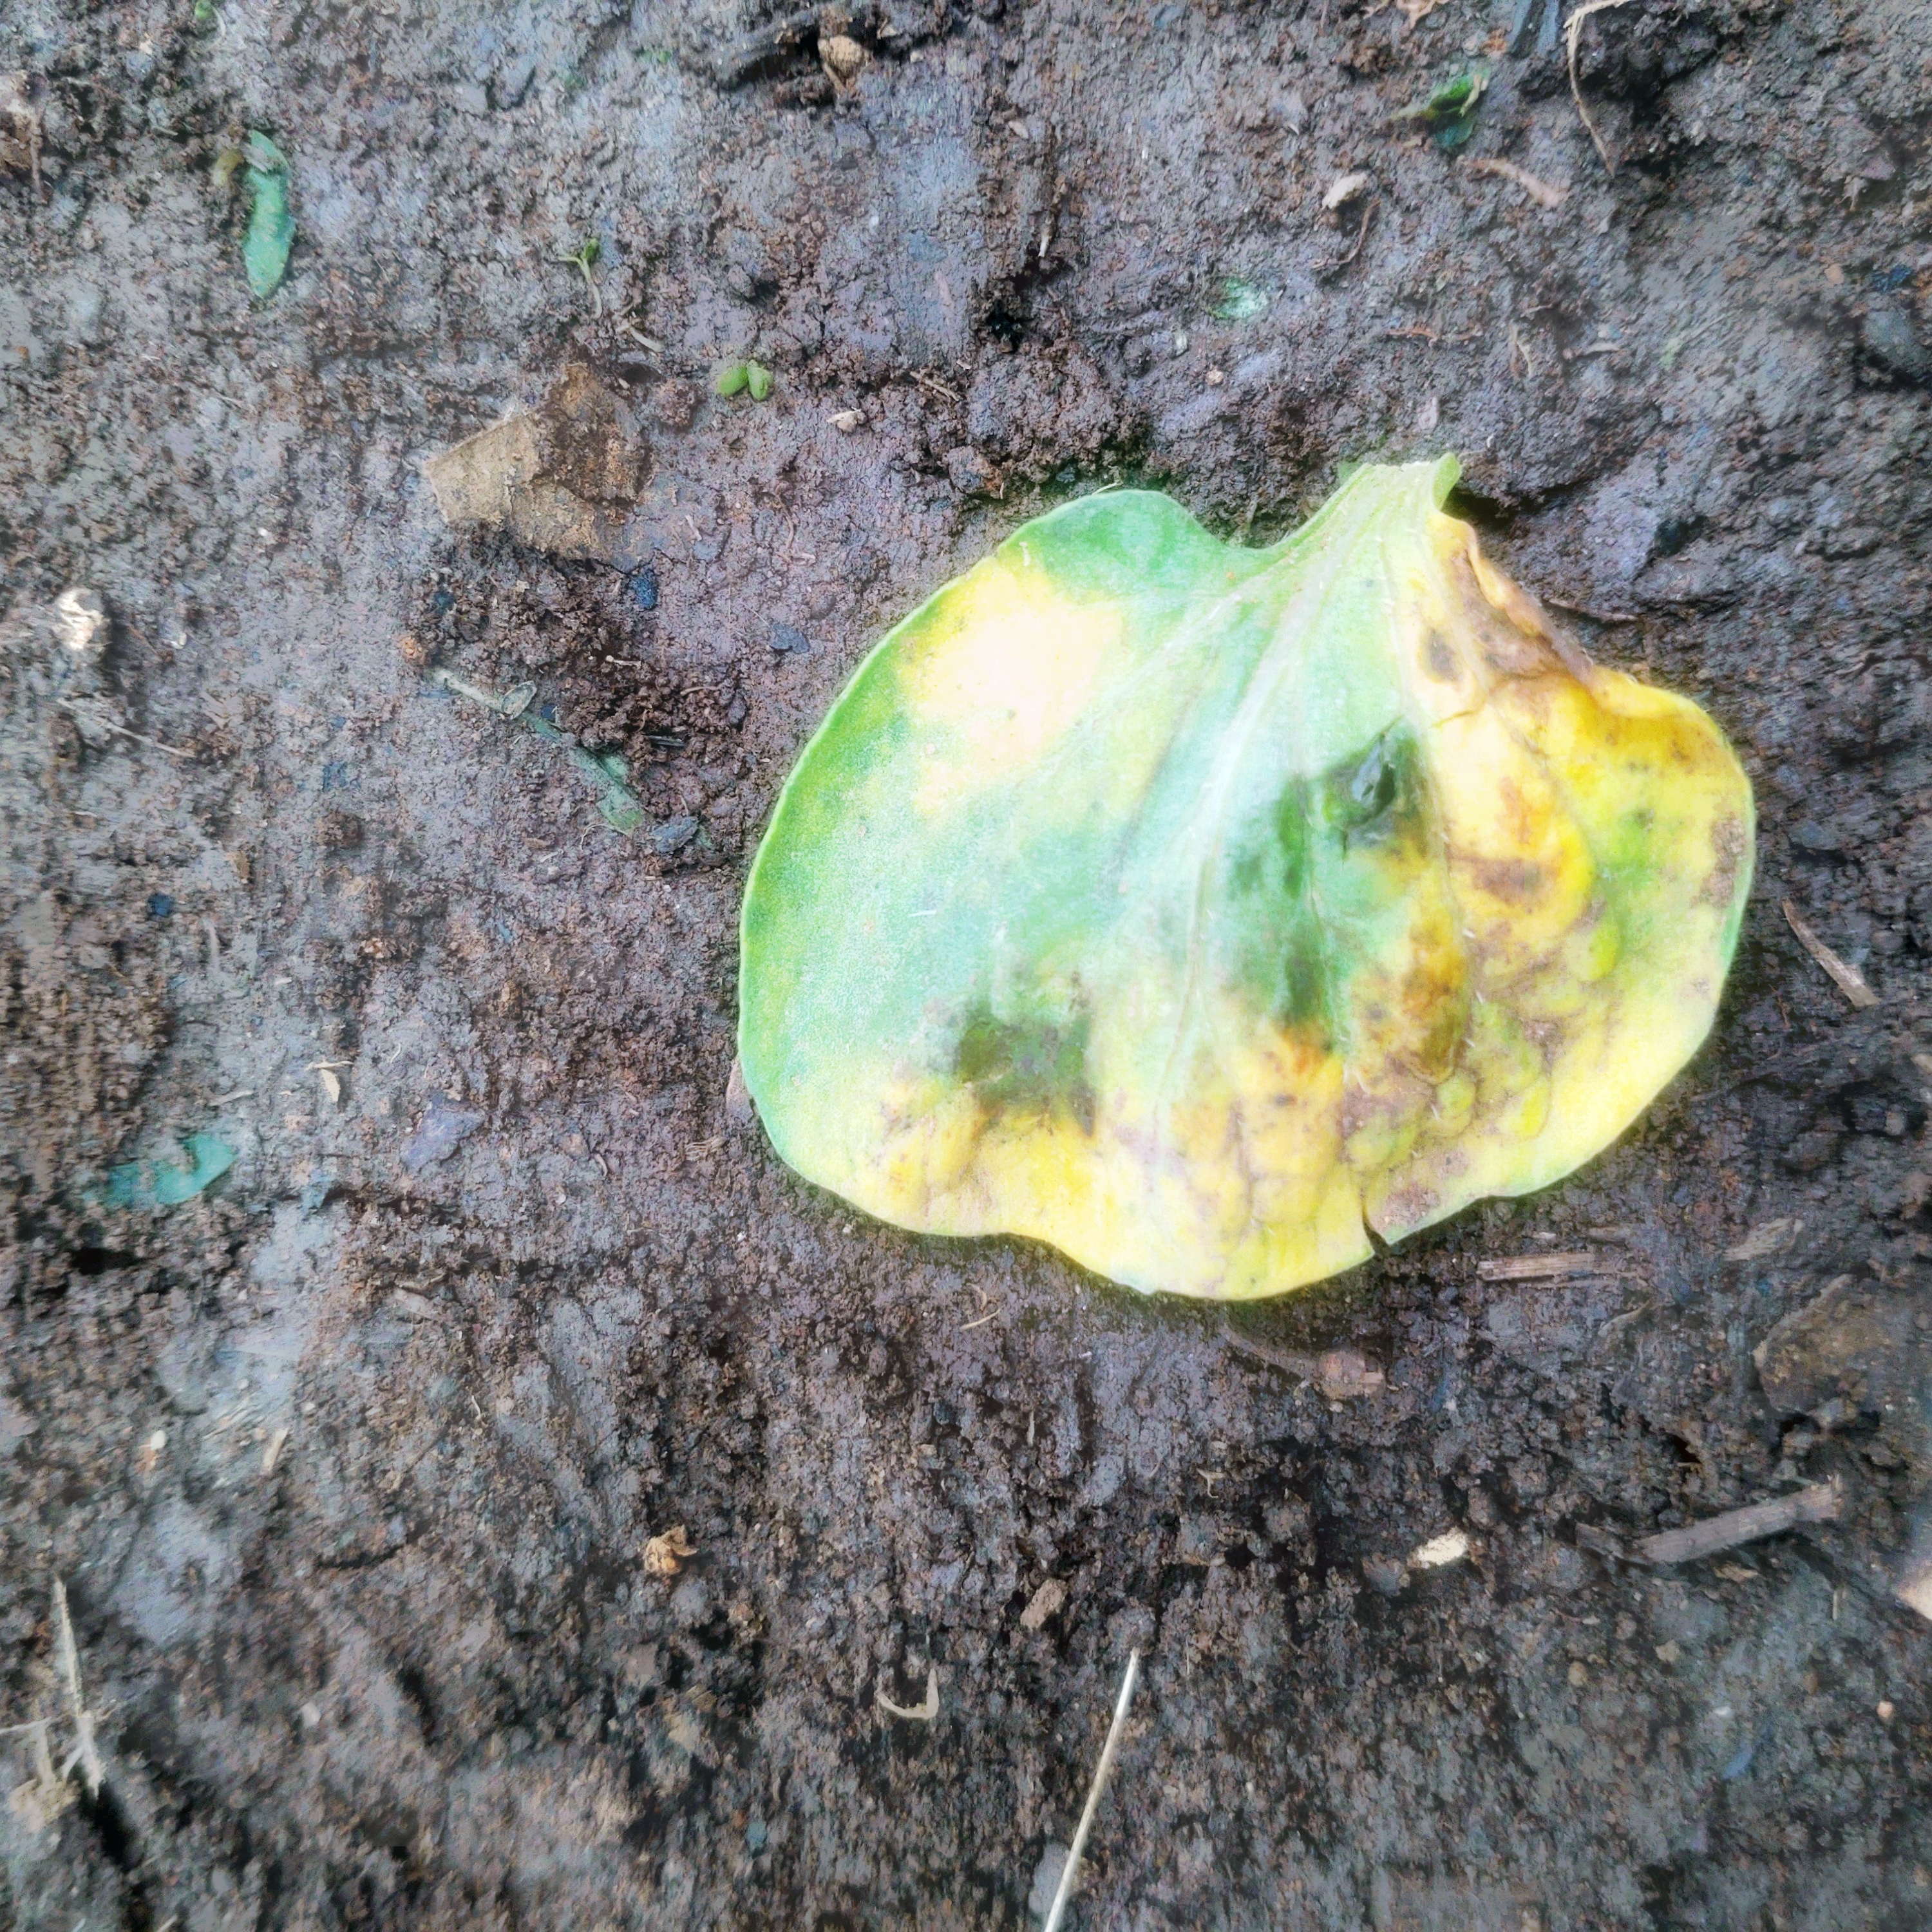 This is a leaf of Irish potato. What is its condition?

late blight
